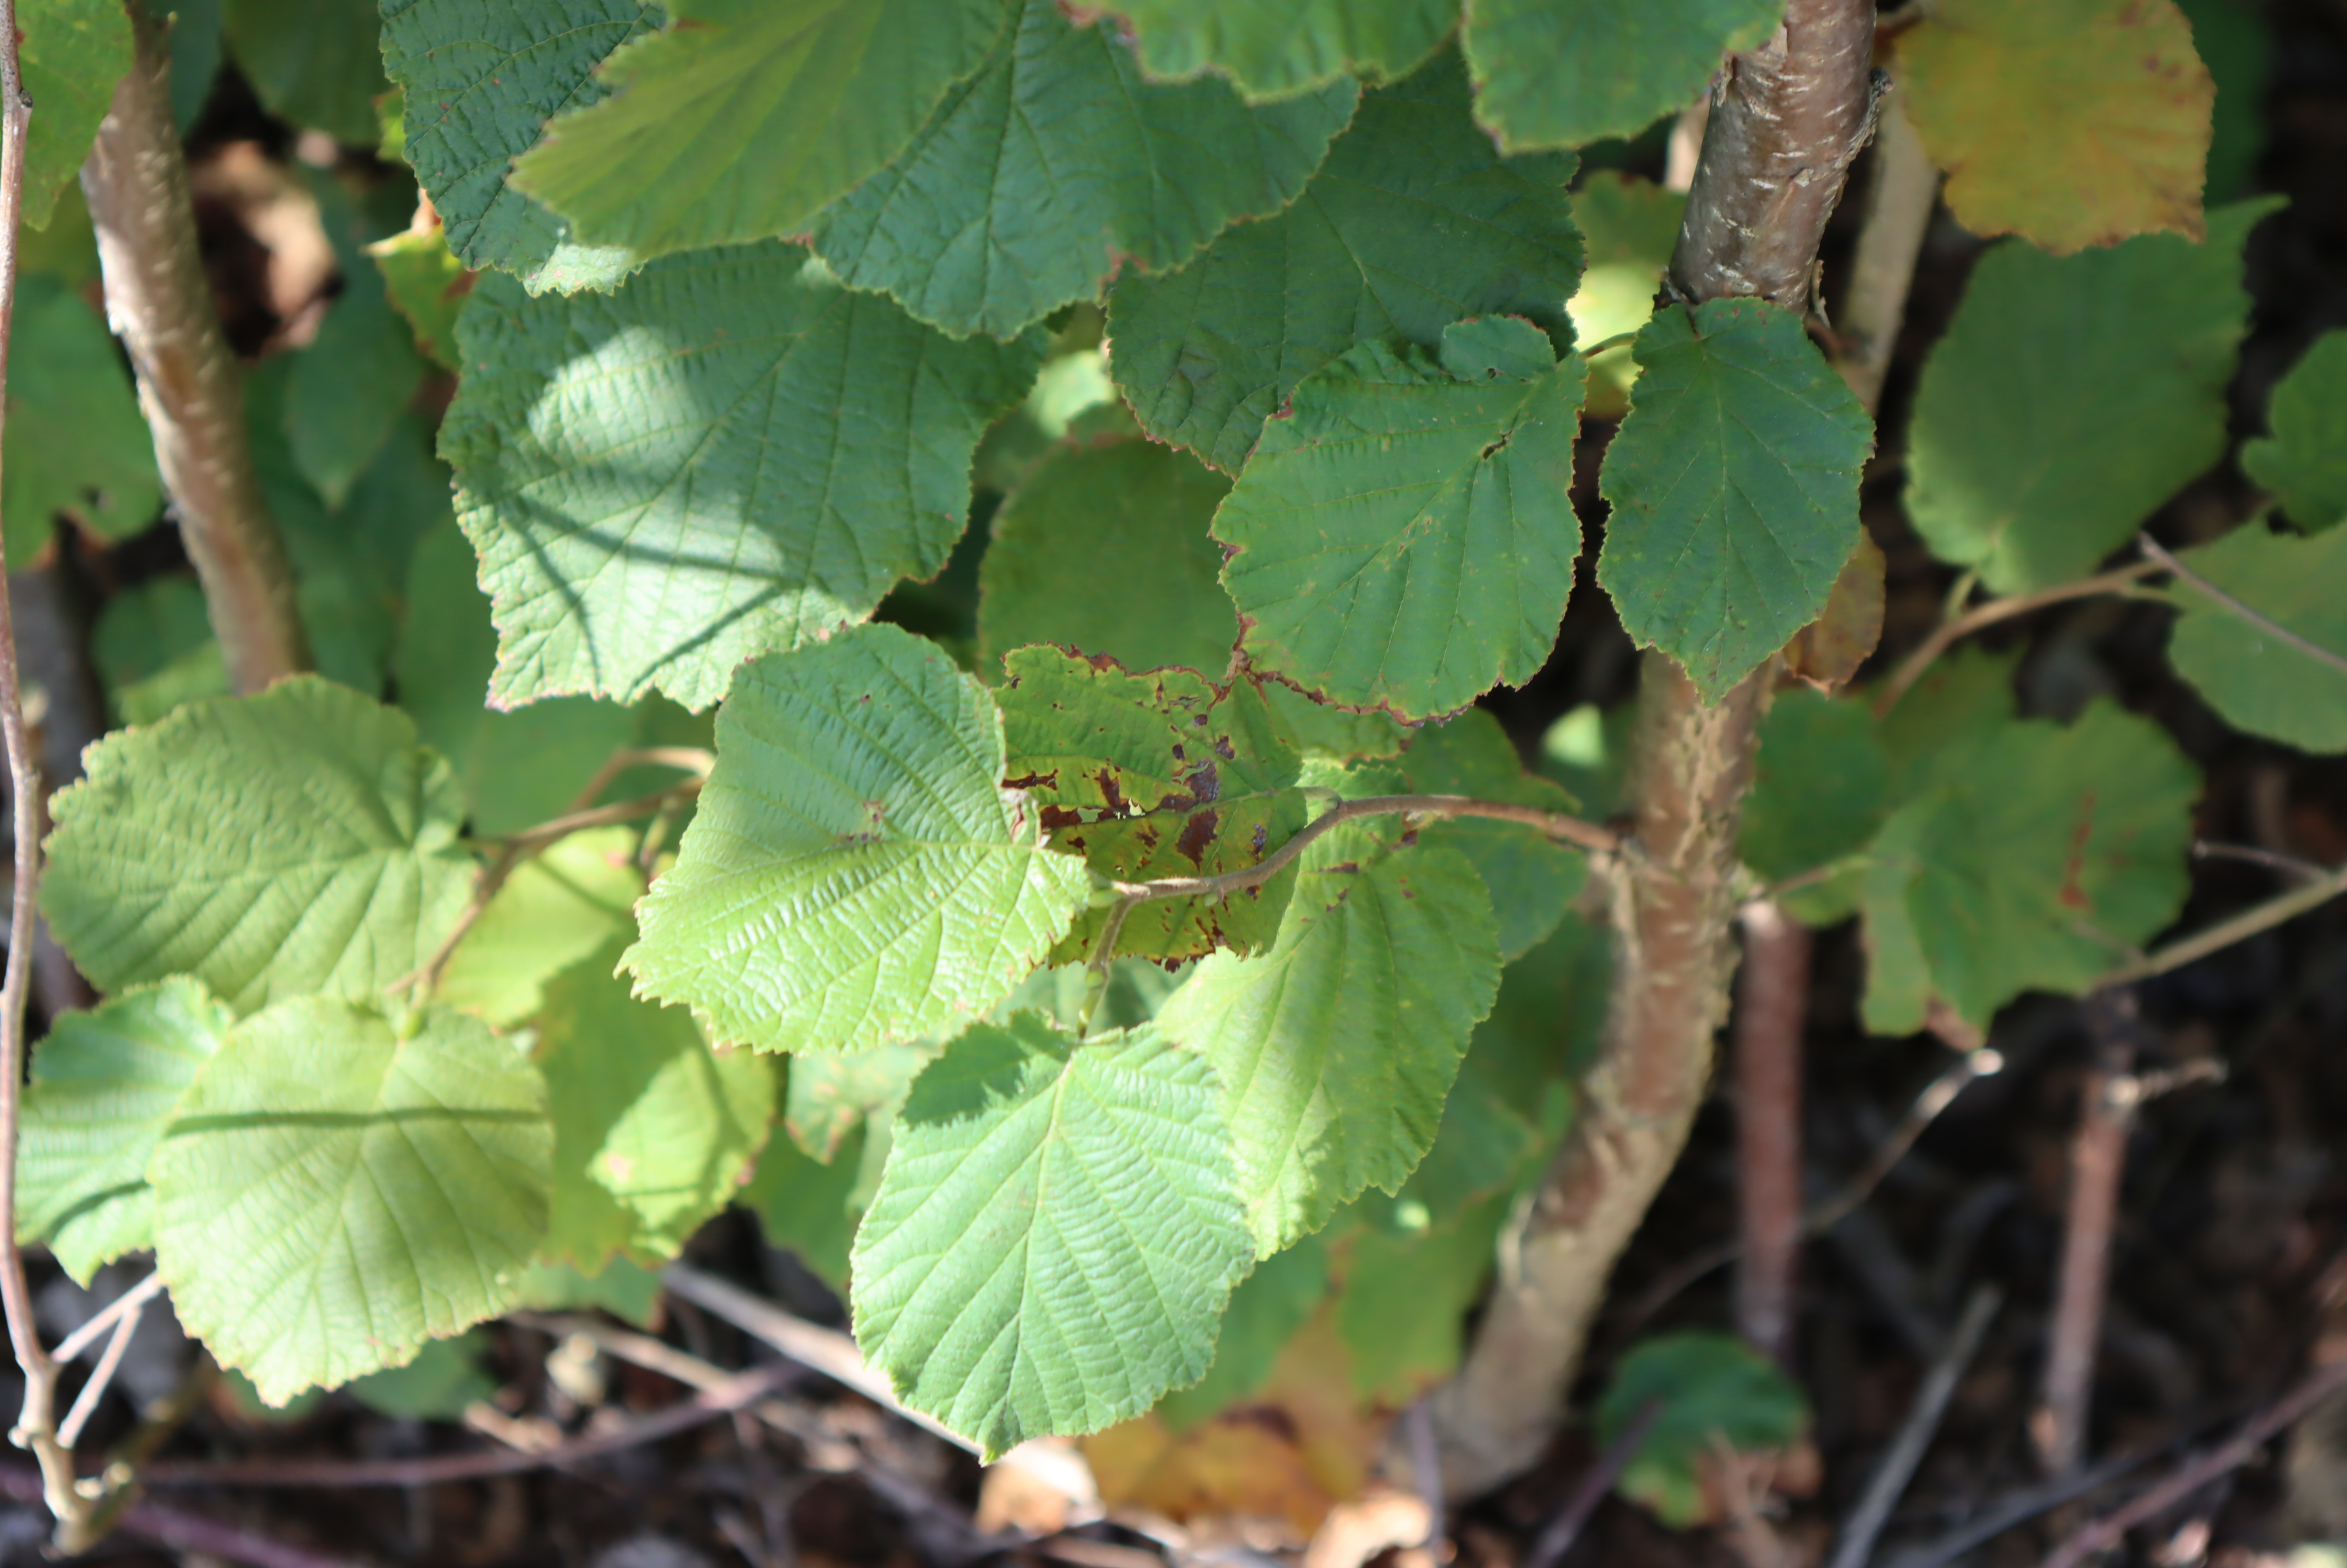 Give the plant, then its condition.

hazel, bacterial spot, sunburn
